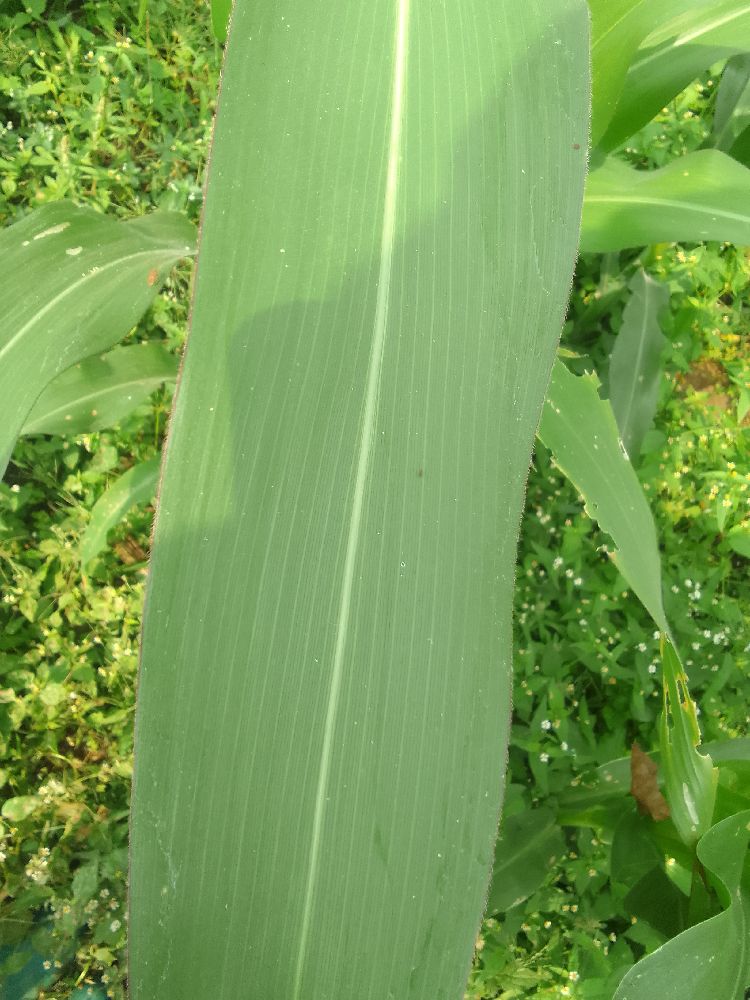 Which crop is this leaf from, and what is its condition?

maize, healthy
